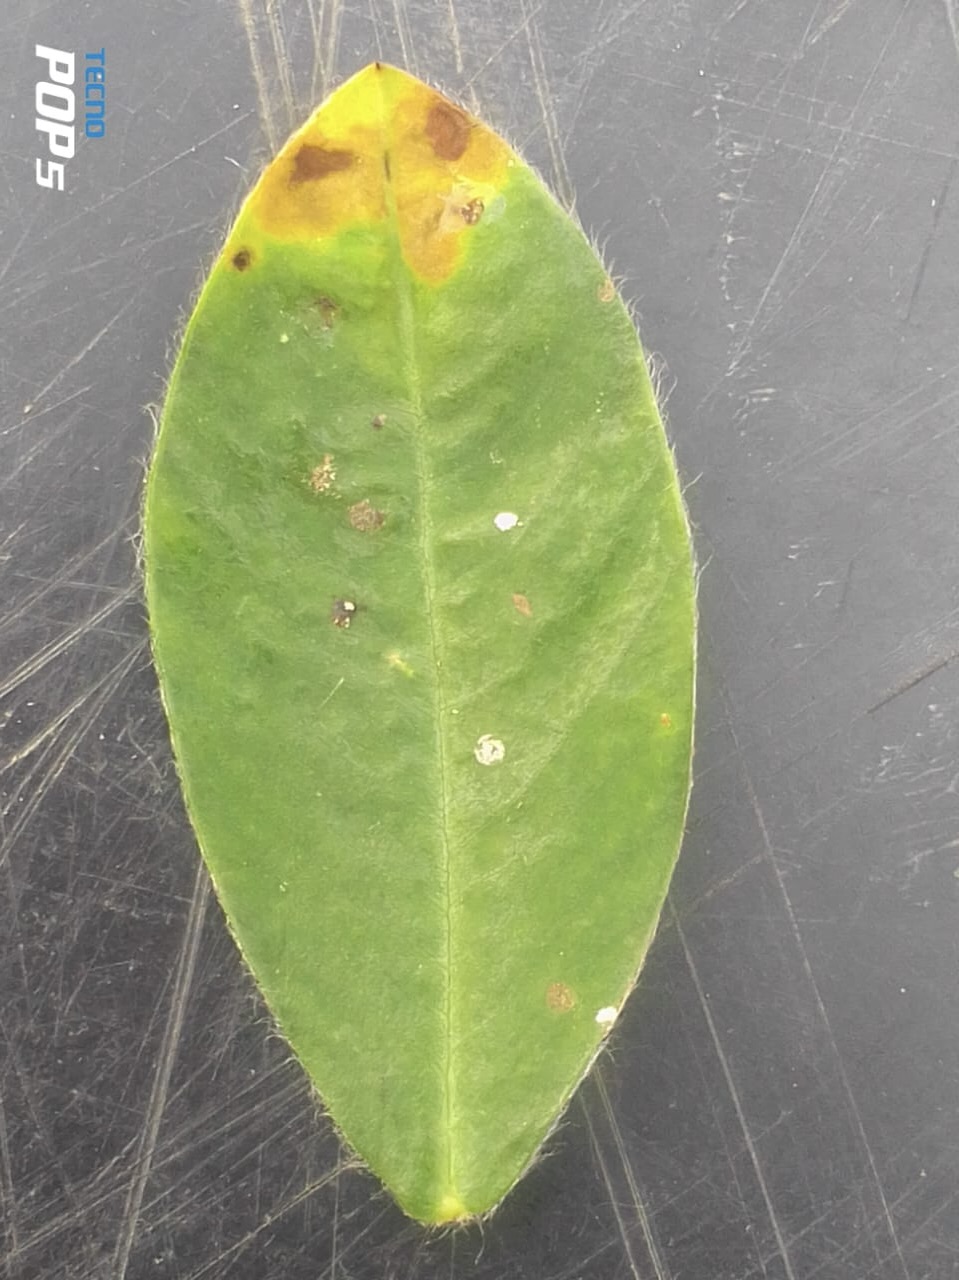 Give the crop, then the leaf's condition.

peanut, passalora arachidicola
